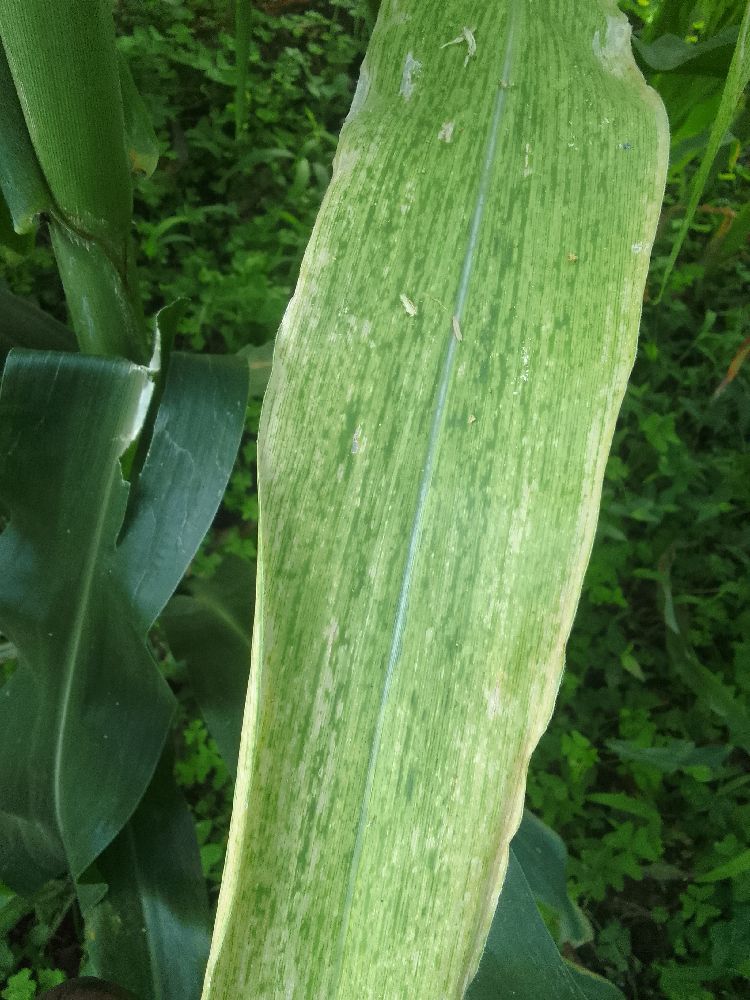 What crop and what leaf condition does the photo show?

maize, maize lethal necrosis
